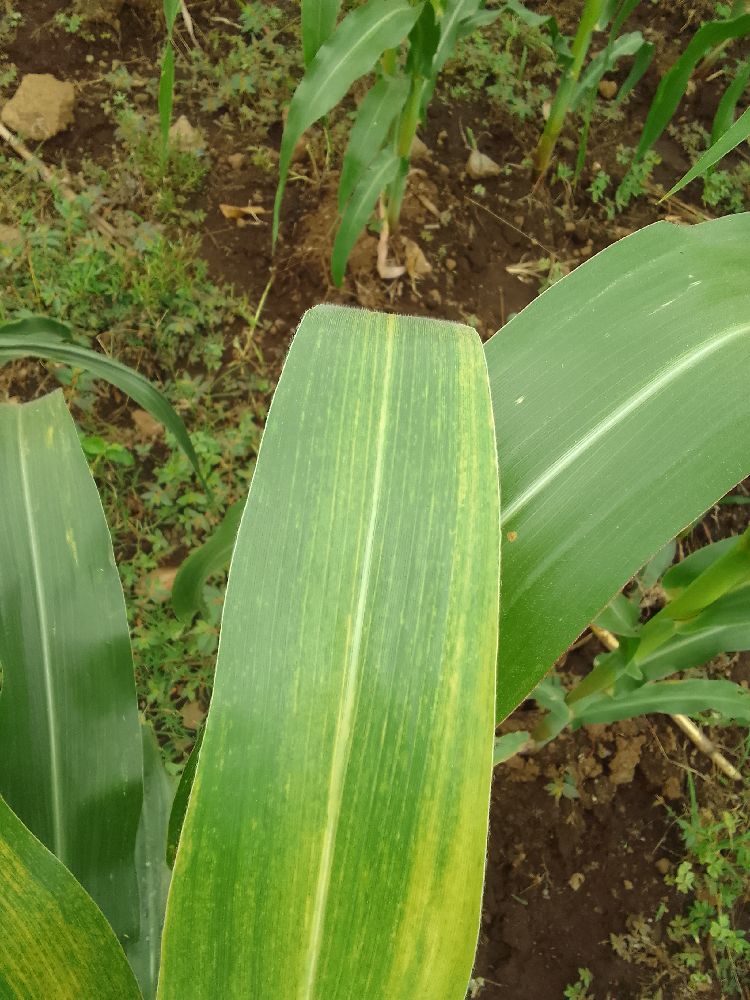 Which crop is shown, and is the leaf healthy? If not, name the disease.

maize, maize lethal necrosis
